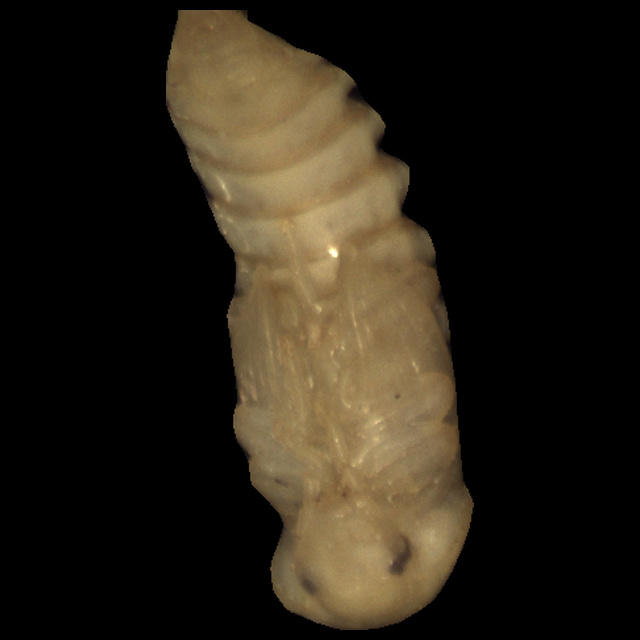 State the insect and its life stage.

mealworm pupa
